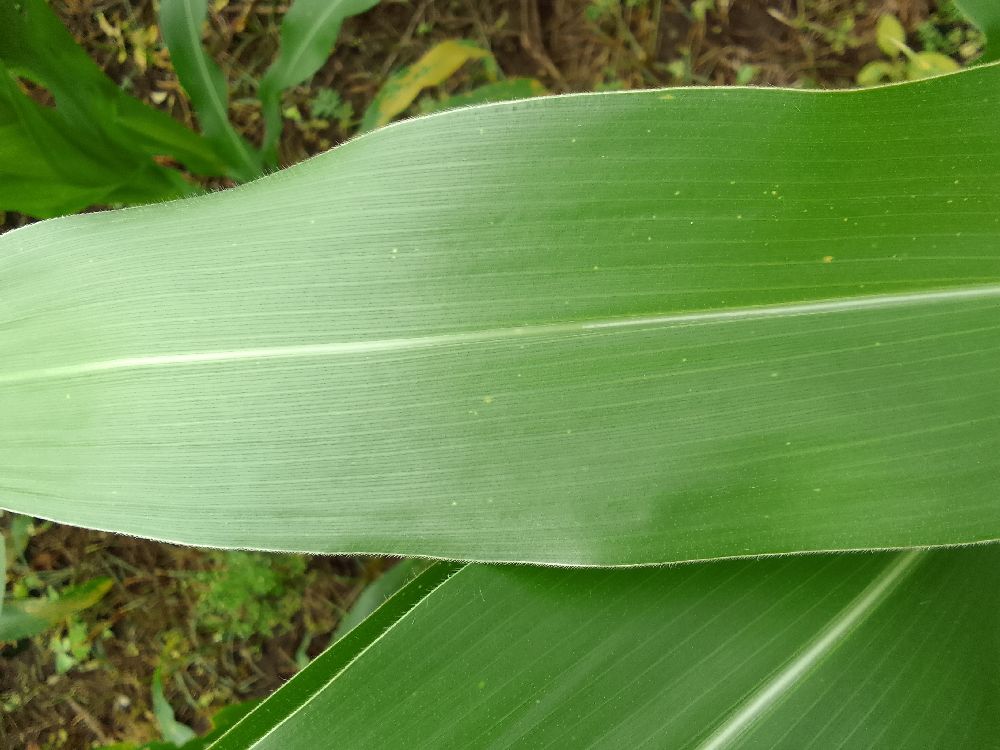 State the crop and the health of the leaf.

maize, healthy
